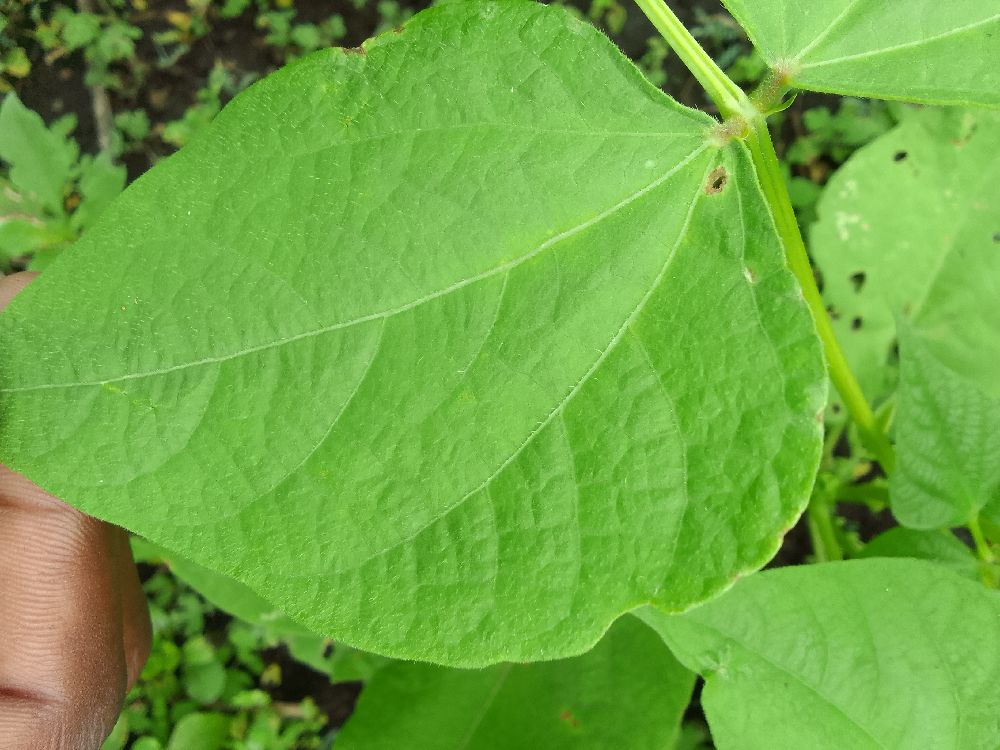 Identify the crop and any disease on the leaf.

common bean, healthy
